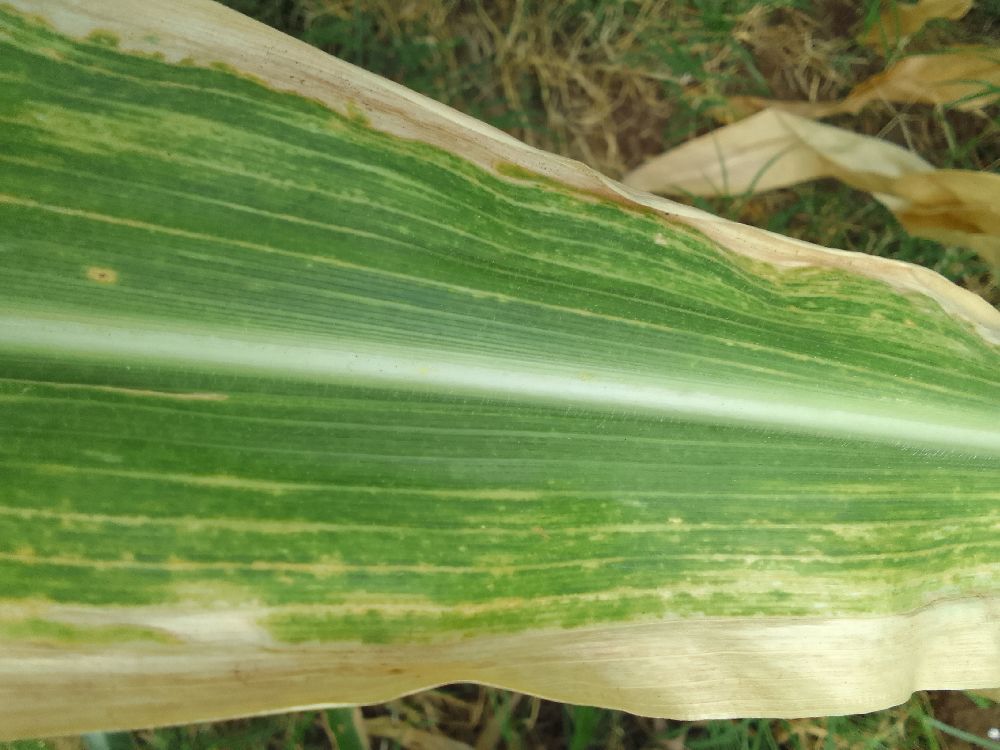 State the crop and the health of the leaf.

maize, maize lethal necrosis
